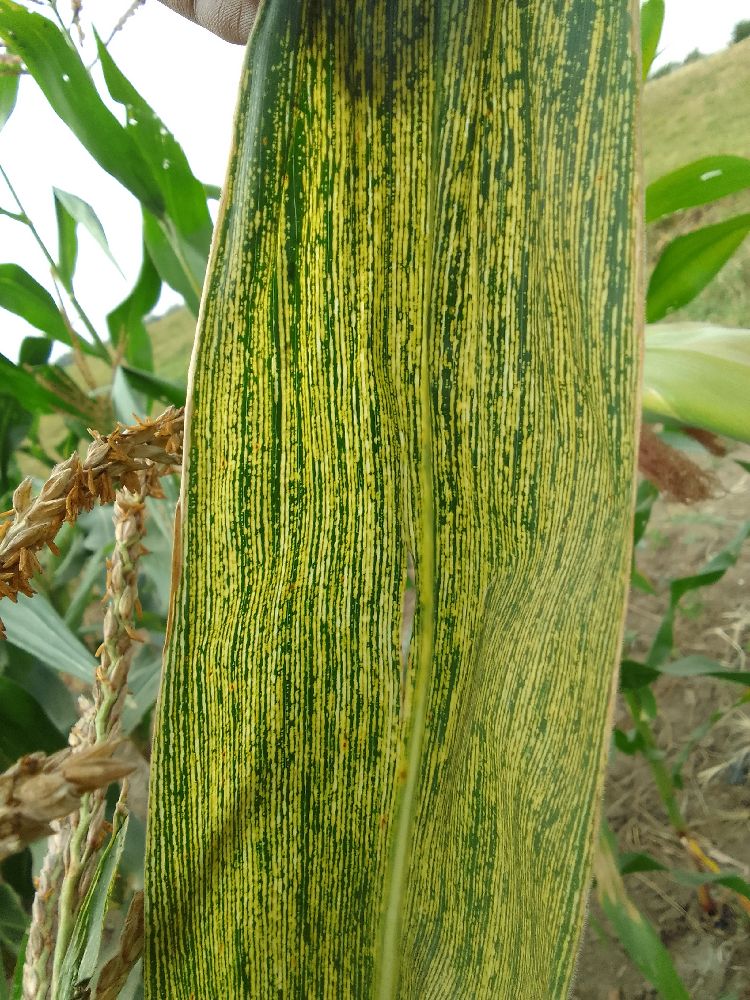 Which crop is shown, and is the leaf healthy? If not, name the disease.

maize, maize streak virus
